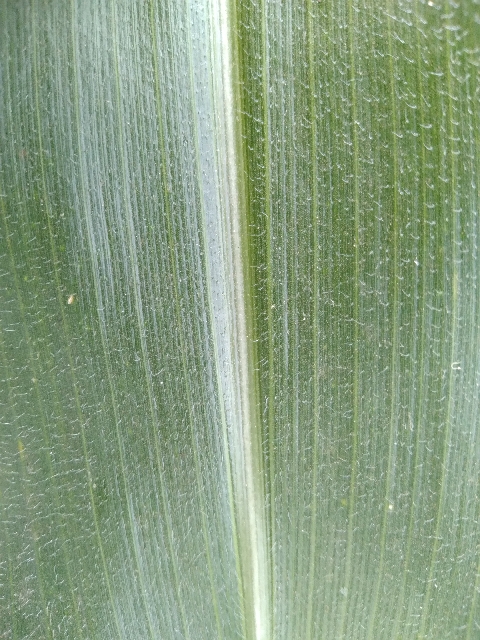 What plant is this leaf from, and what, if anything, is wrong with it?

maize, healthy
